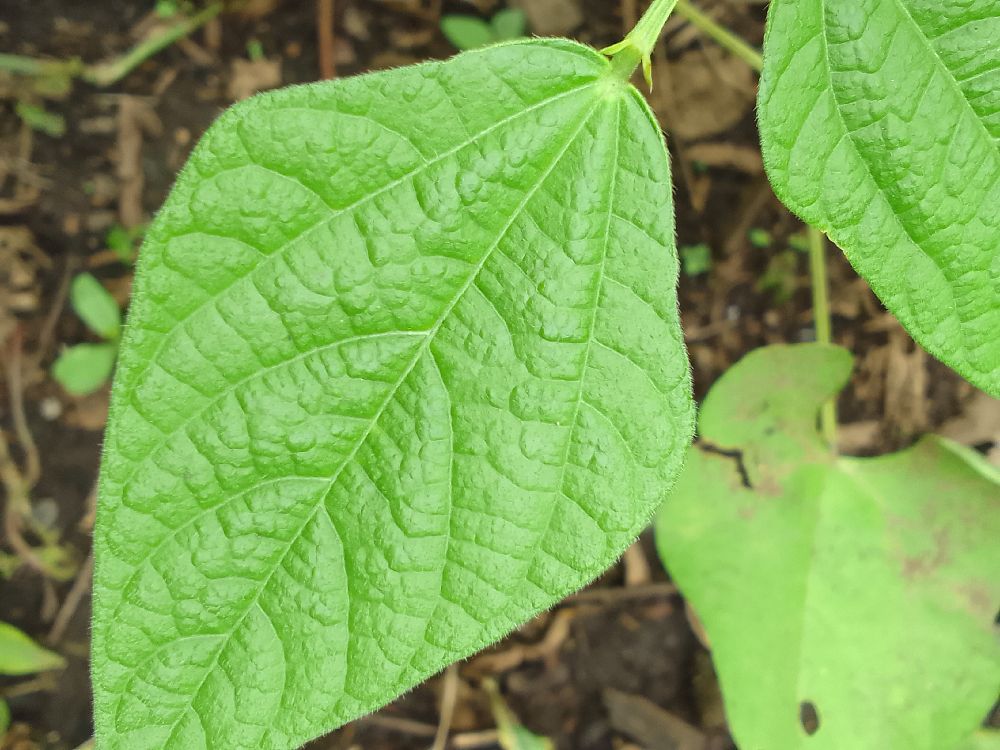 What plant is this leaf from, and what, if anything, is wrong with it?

common bean, healthy
